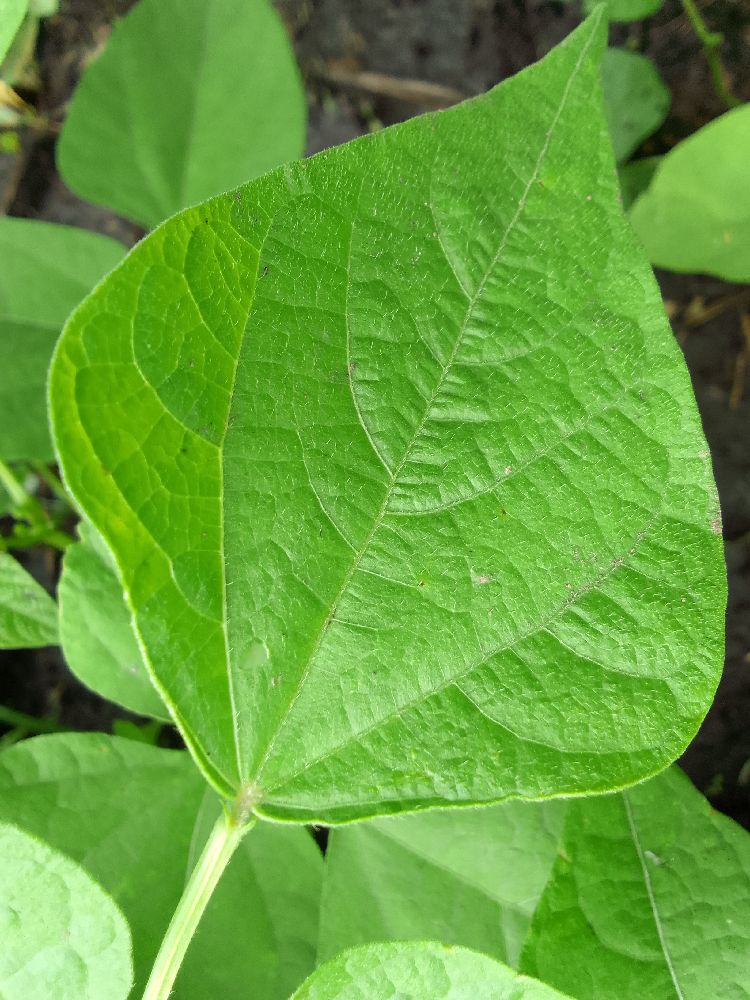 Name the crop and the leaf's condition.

common bean, healthy
